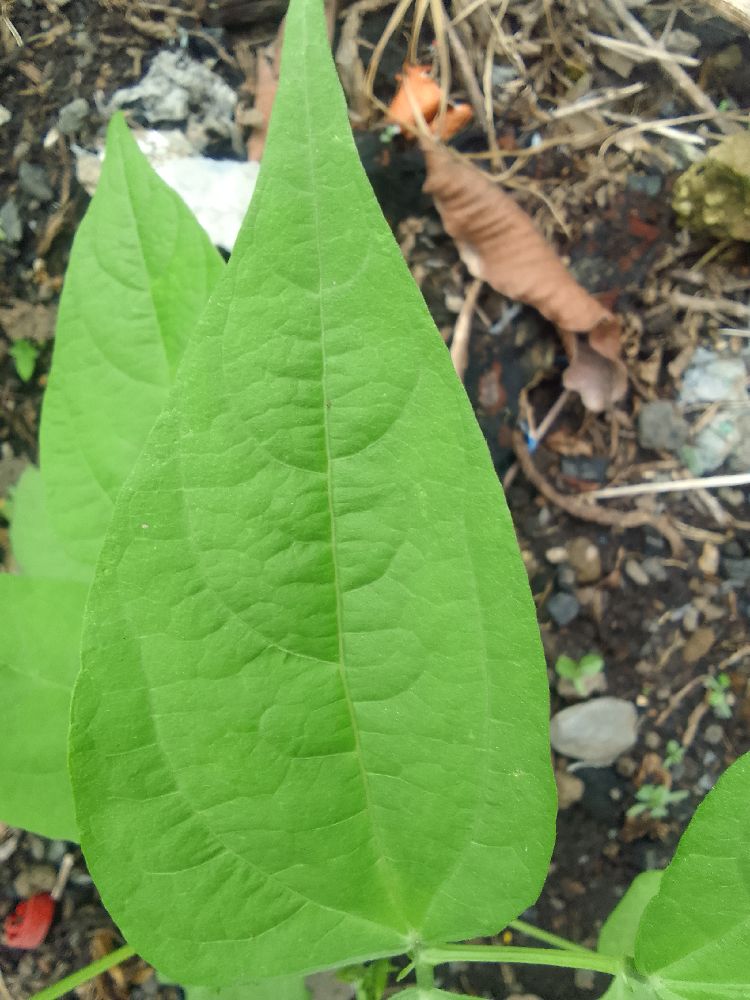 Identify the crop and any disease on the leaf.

common bean, healthy
